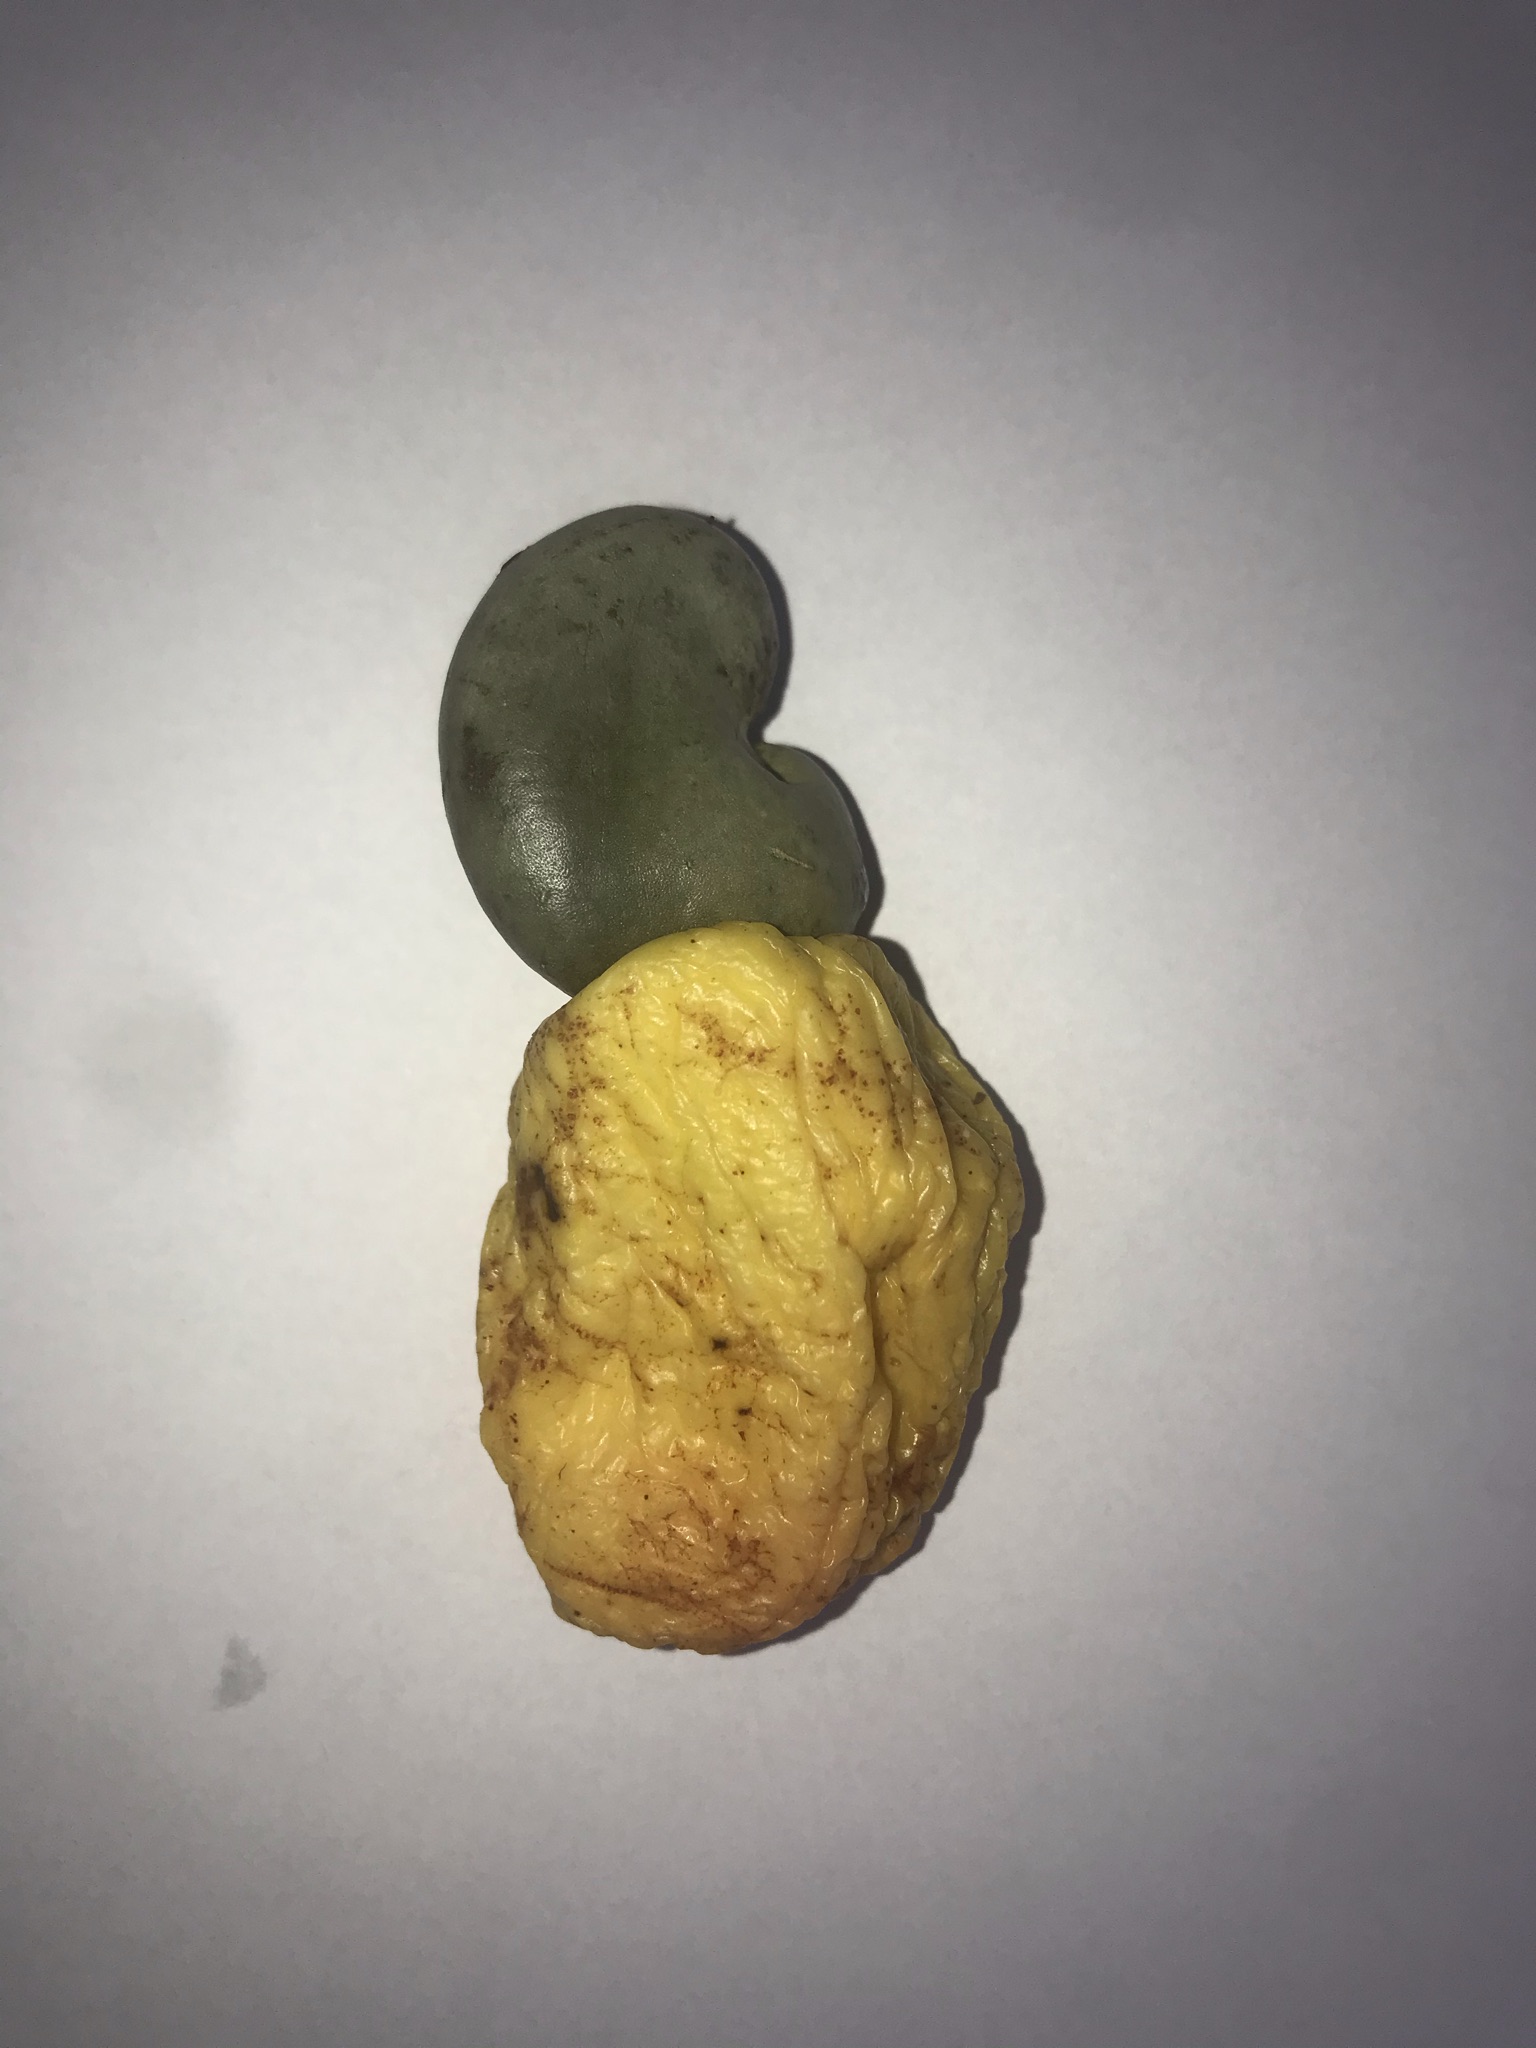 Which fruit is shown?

caju amarelo
